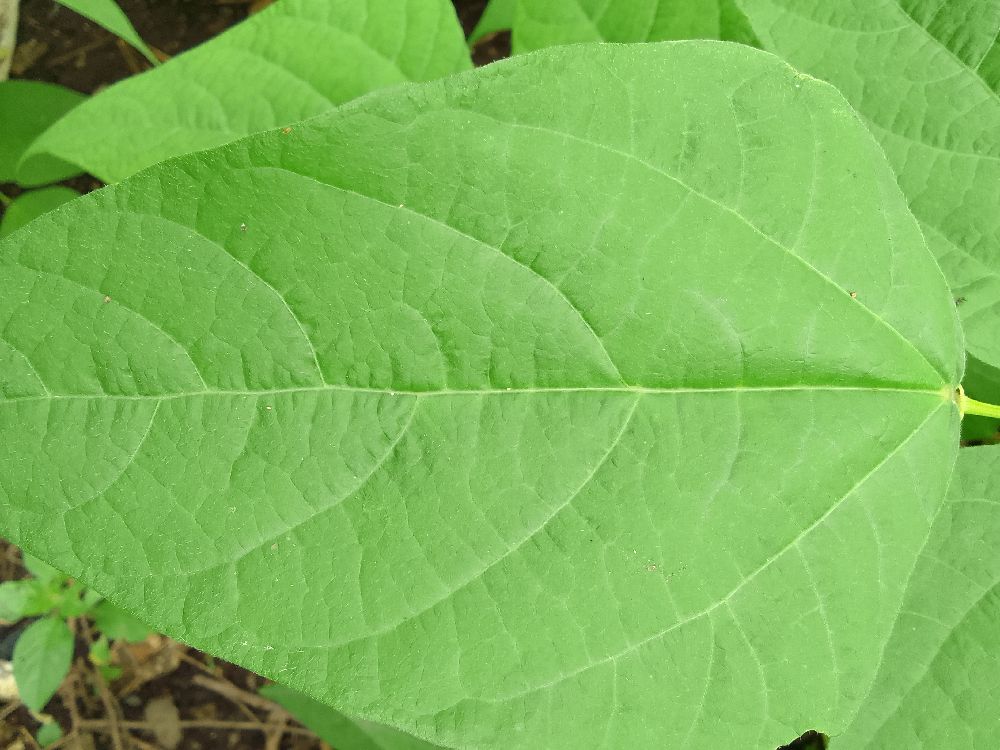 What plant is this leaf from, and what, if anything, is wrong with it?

common bean, healthy
